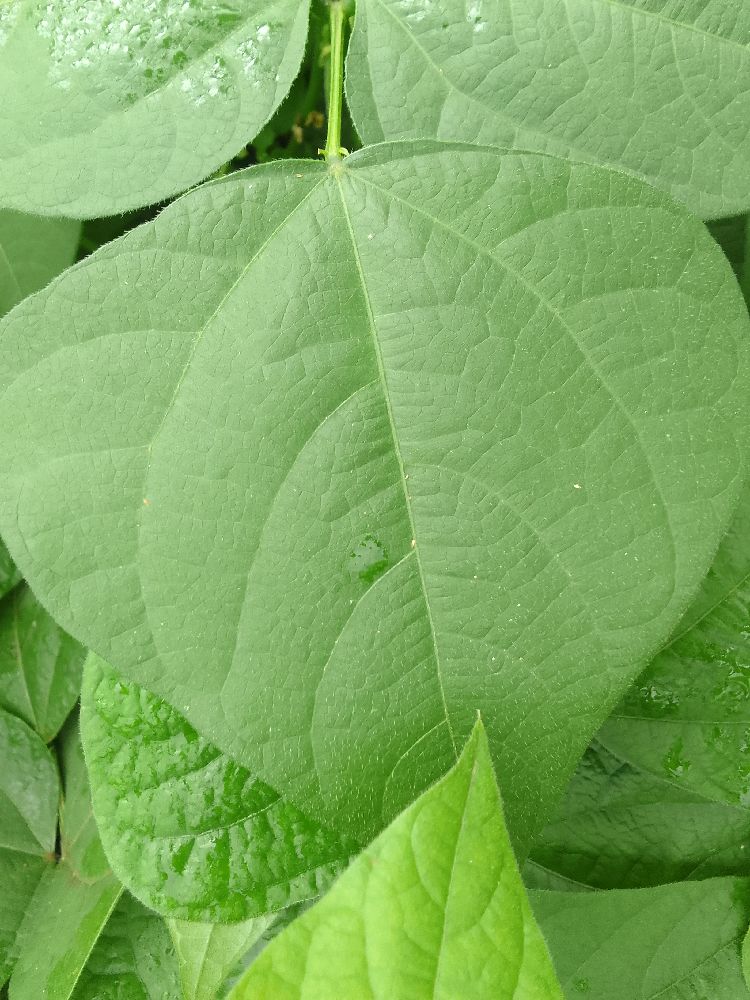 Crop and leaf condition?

common bean, healthy
